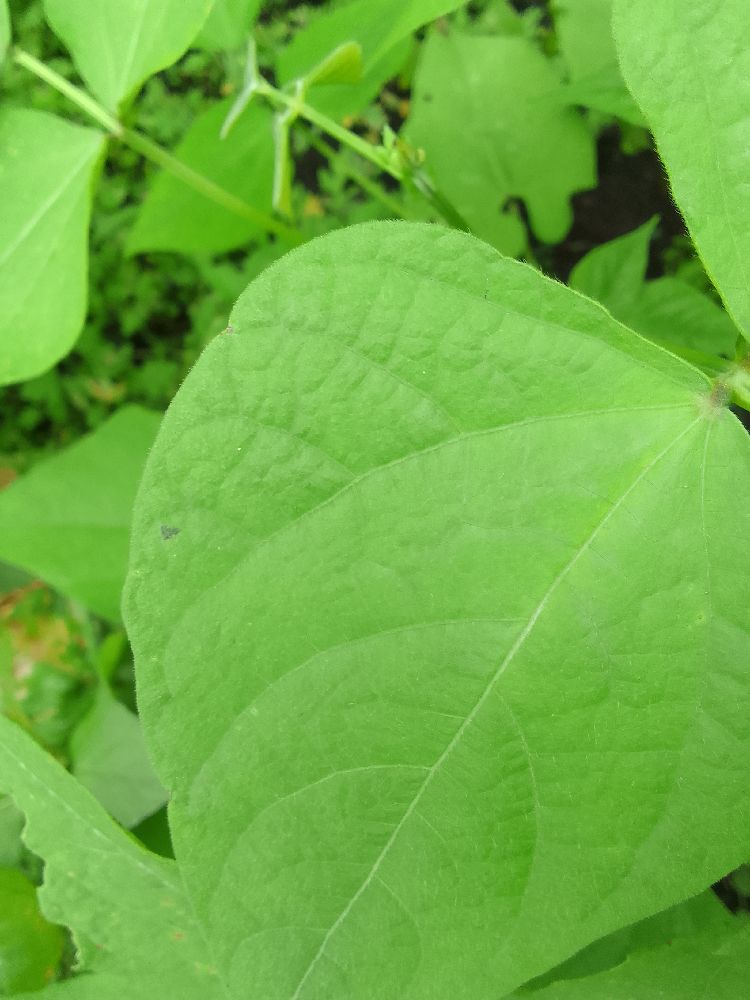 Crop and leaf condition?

common bean, healthy
